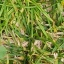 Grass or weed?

grass
